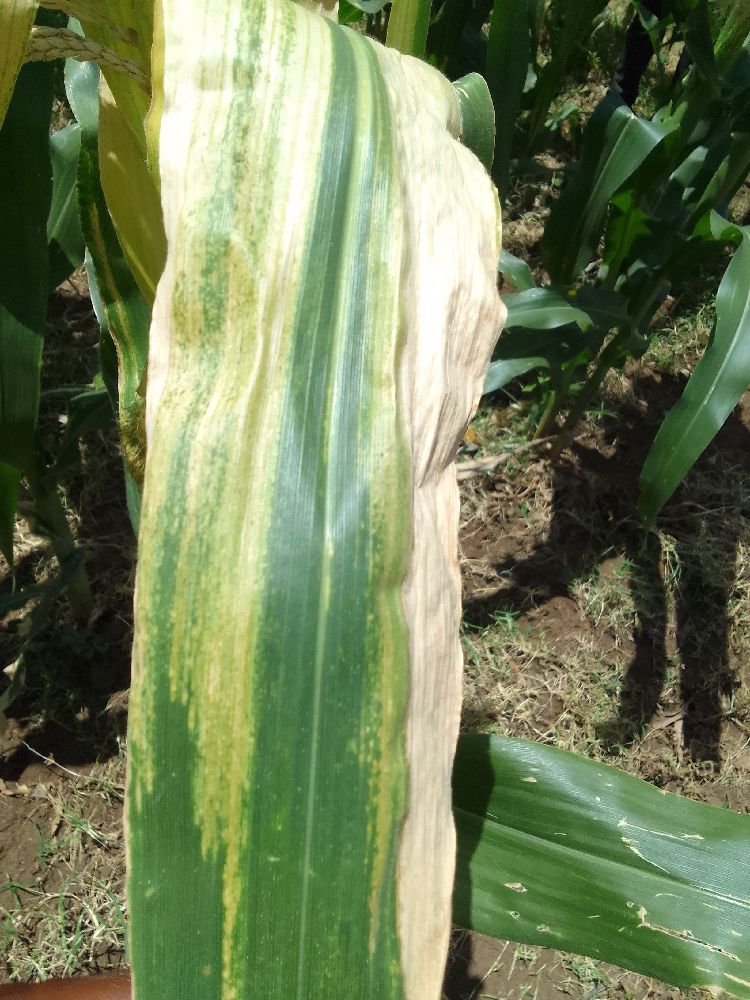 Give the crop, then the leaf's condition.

maize, maize lethal necrosis
